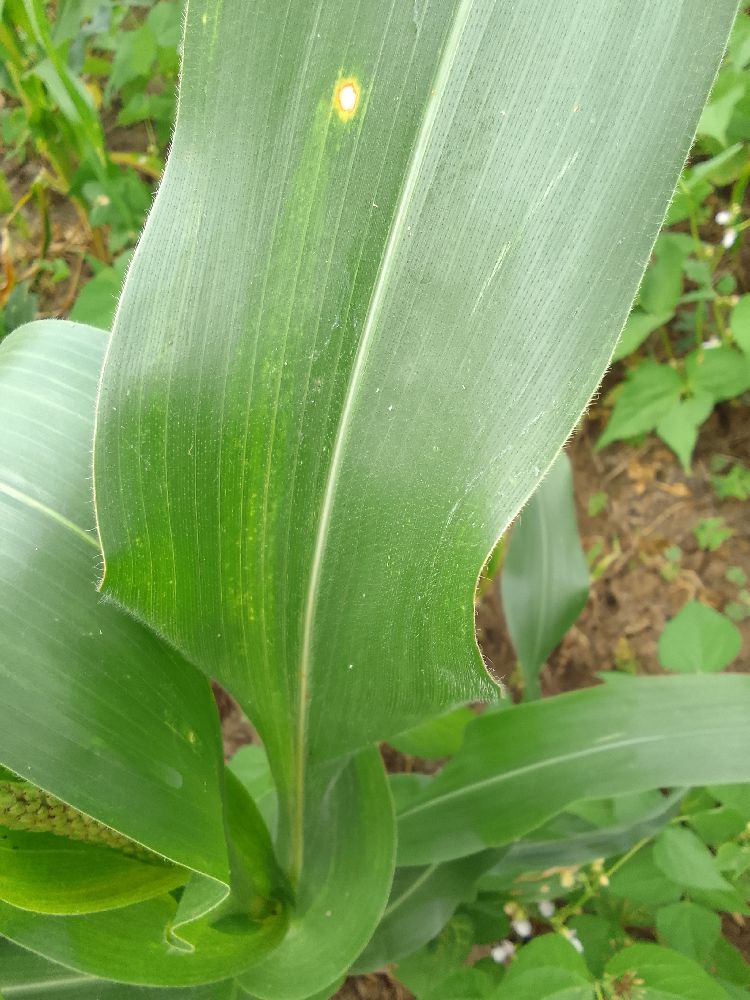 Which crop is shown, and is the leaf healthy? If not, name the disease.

maize, maize streak virus
